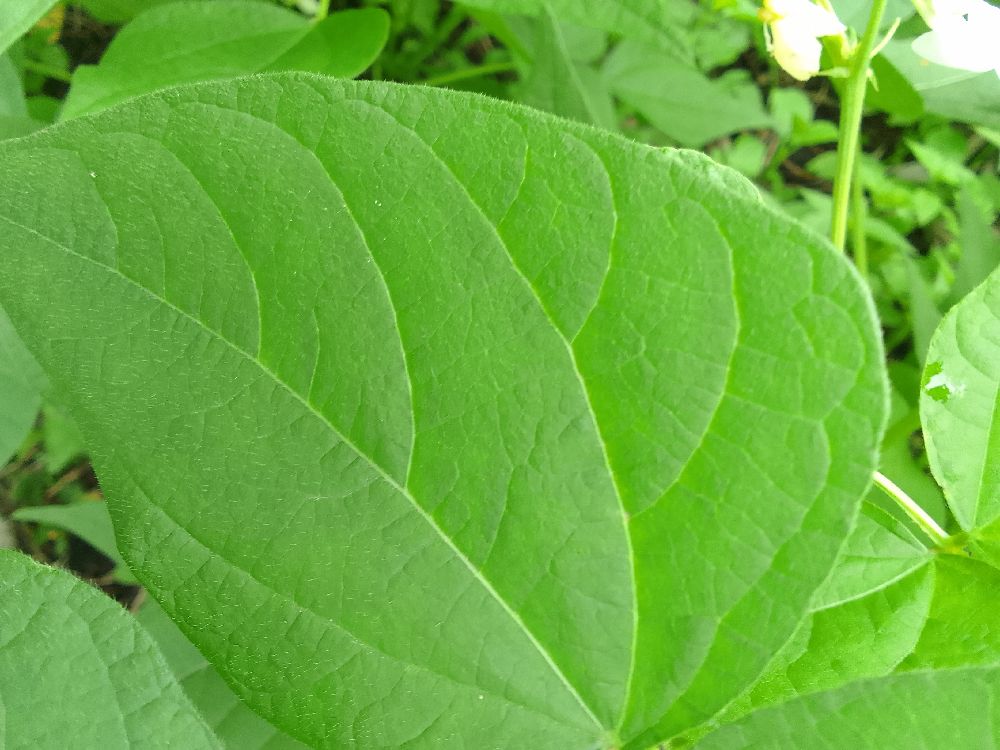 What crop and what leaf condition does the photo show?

common bean, healthy
